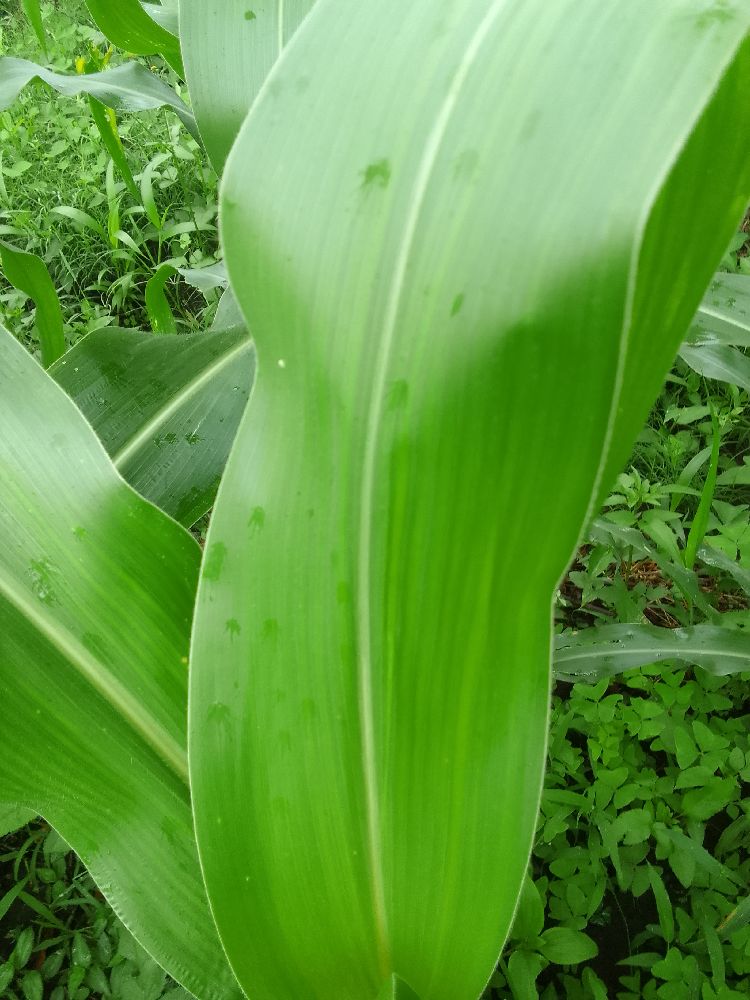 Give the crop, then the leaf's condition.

maize, healthy
